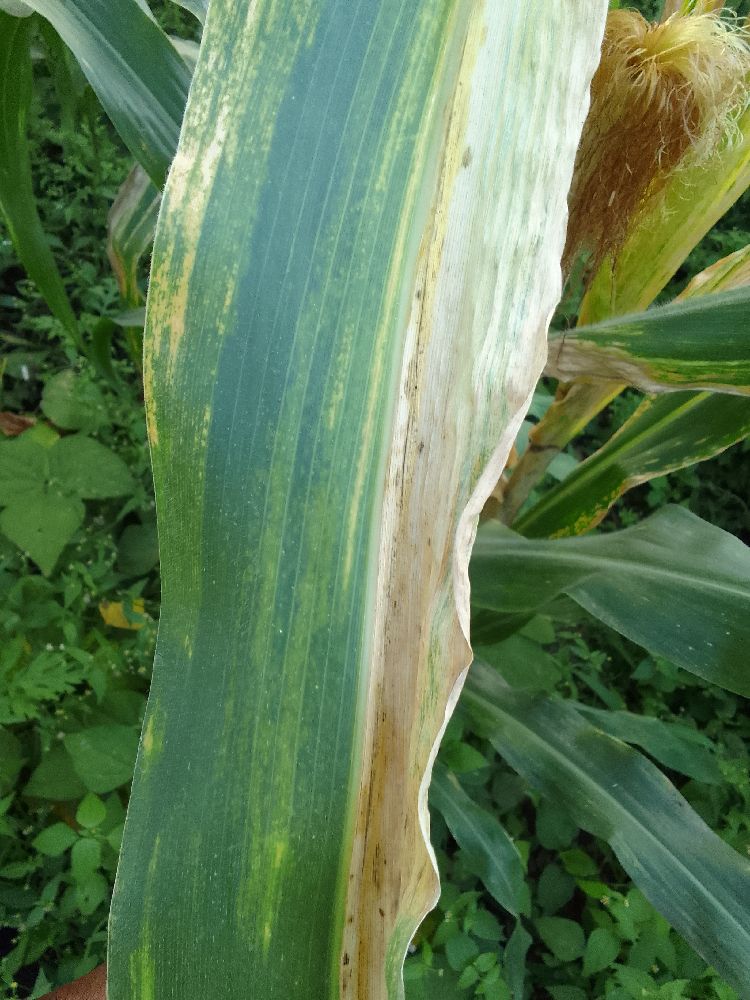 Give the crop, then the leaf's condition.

maize, maize lethal necrosis
